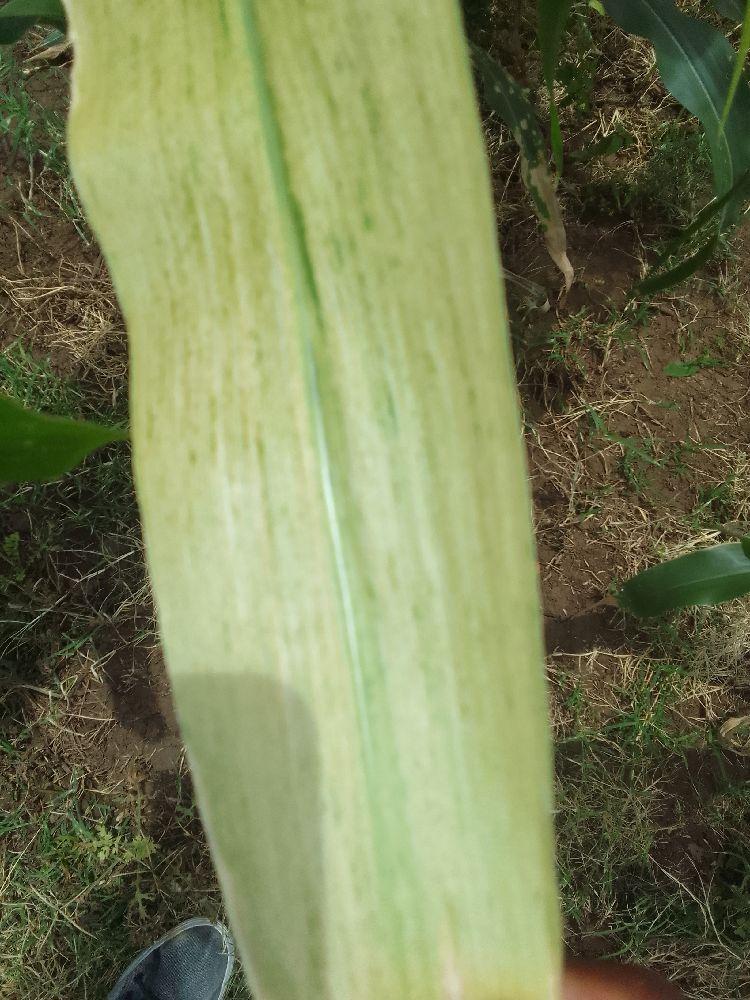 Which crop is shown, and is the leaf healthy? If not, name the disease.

maize, maize lethal necrosis
